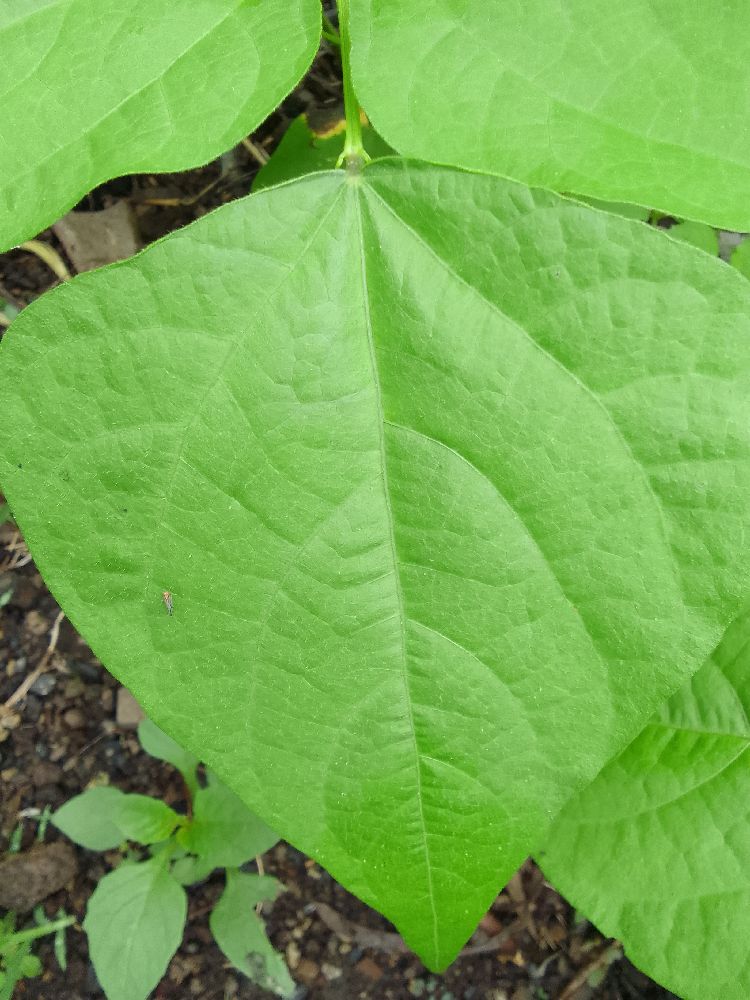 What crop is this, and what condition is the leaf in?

common bean, healthy
